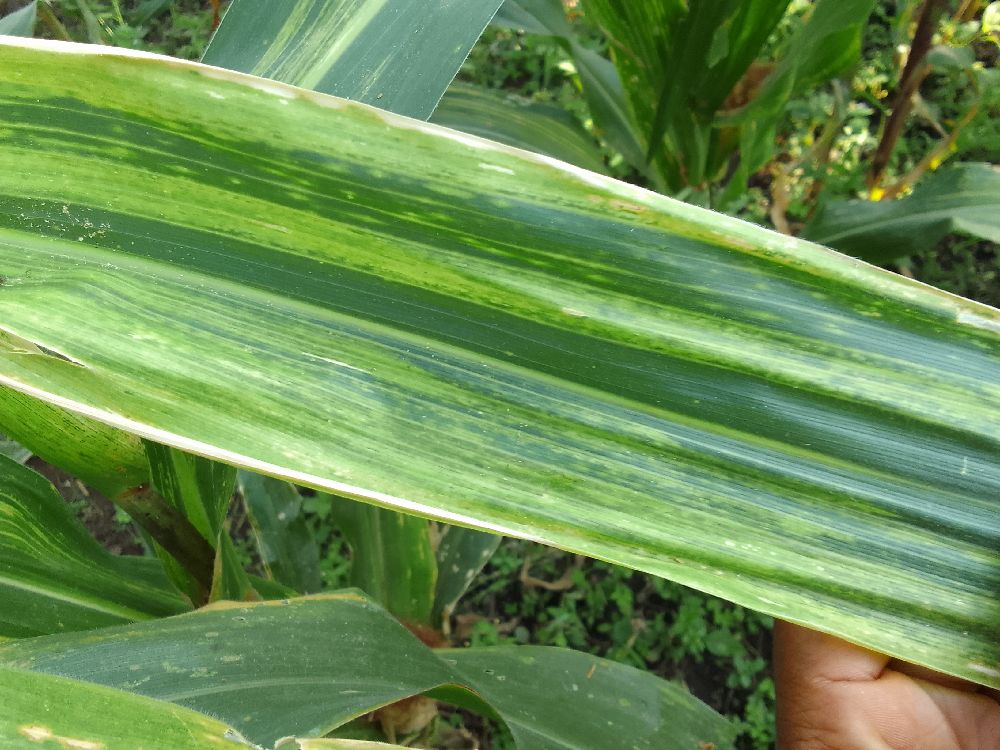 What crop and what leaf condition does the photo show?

maize, maize lethal necrosis
